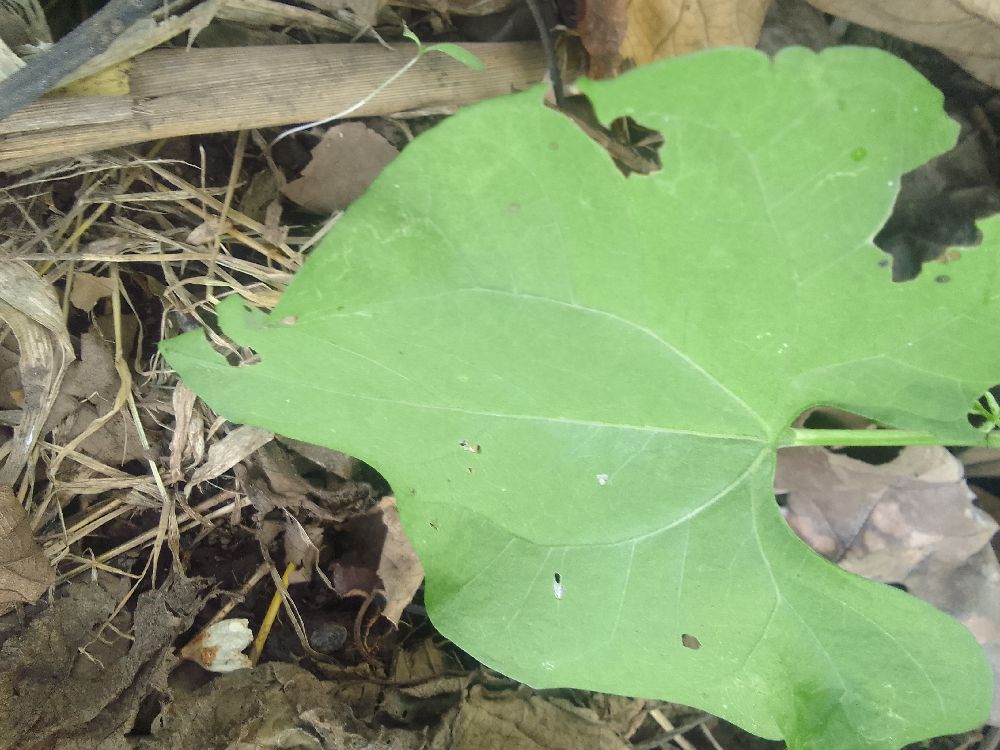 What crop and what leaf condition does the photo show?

common bean, healthy
